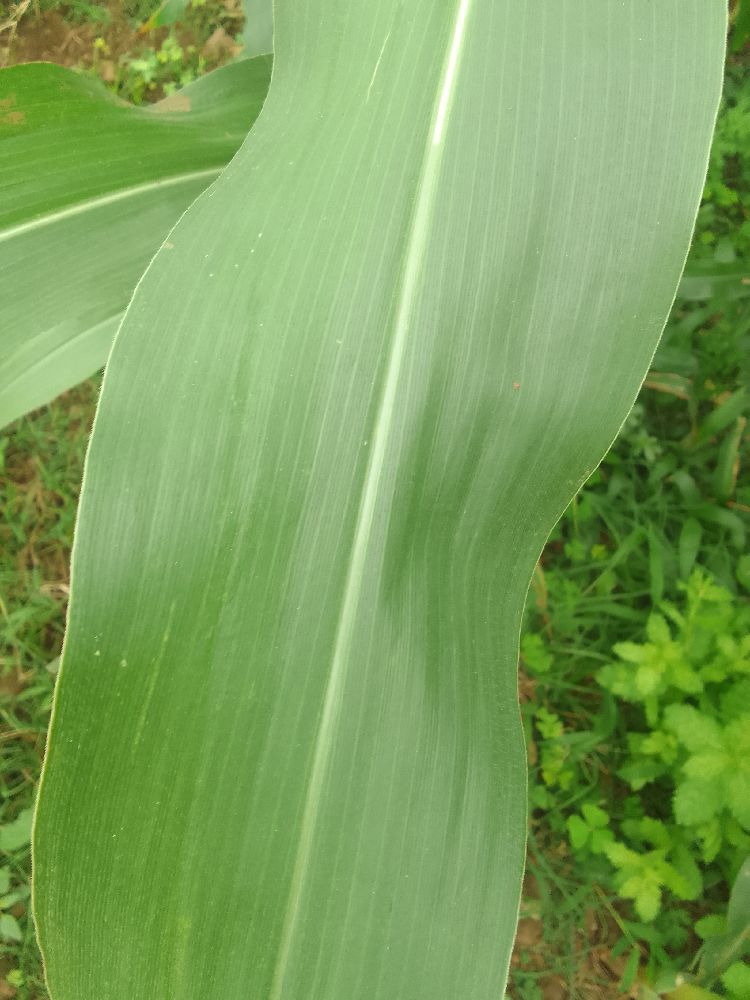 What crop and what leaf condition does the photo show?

maize, healthy
